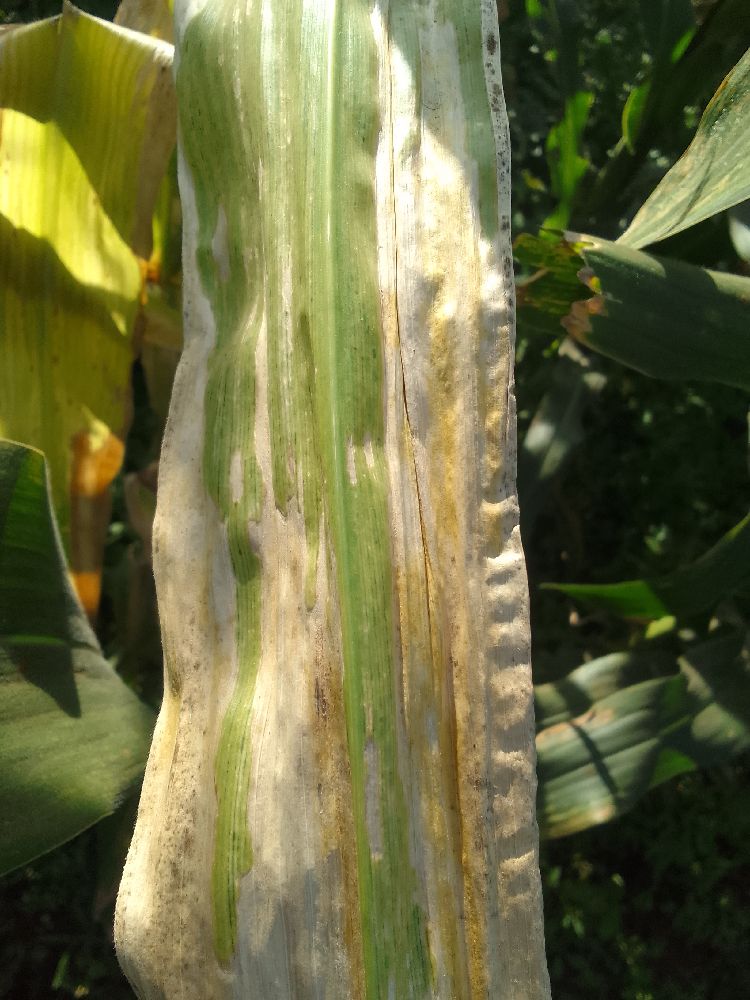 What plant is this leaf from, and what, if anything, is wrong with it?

maize, maize lethal necrosis
